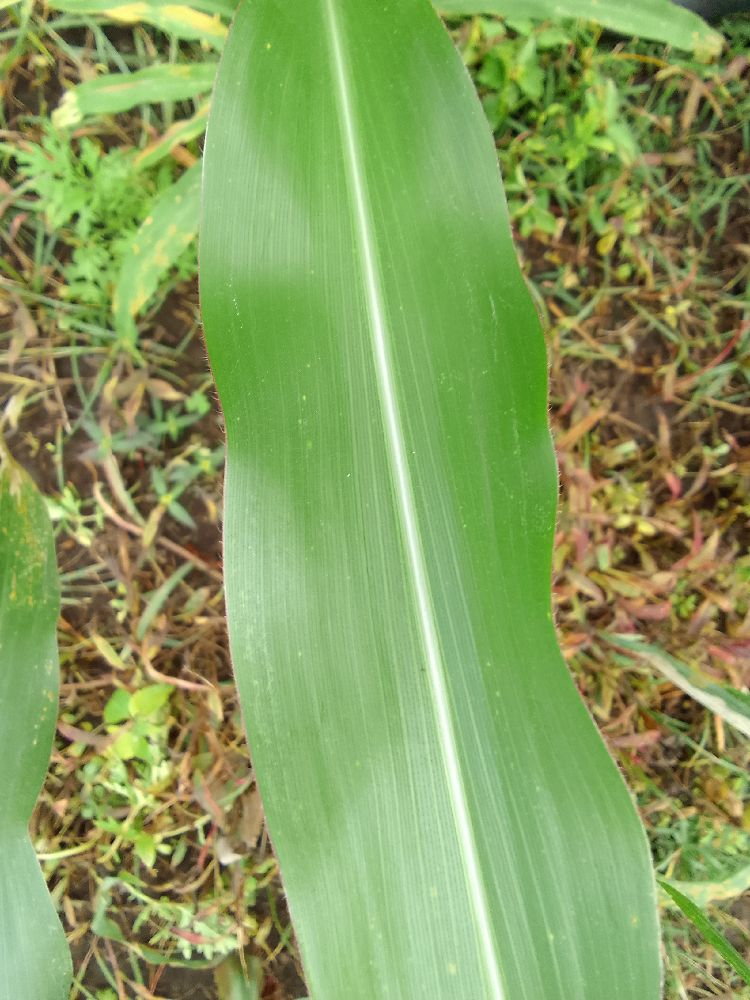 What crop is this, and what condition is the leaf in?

maize, healthy
